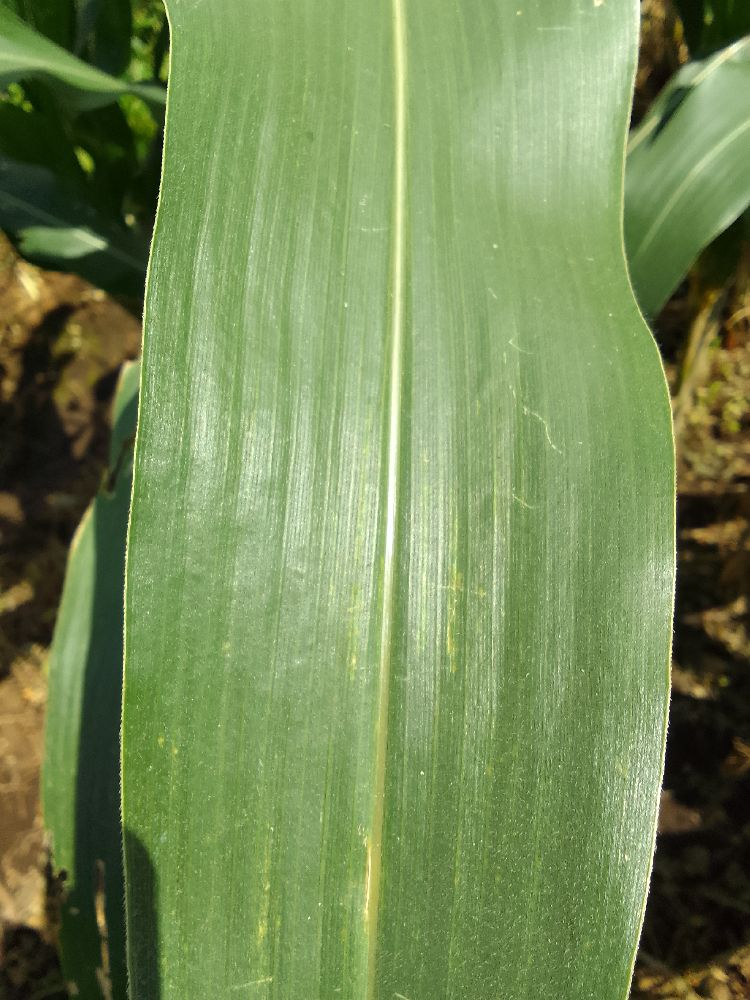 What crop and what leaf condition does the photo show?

maize, healthy
